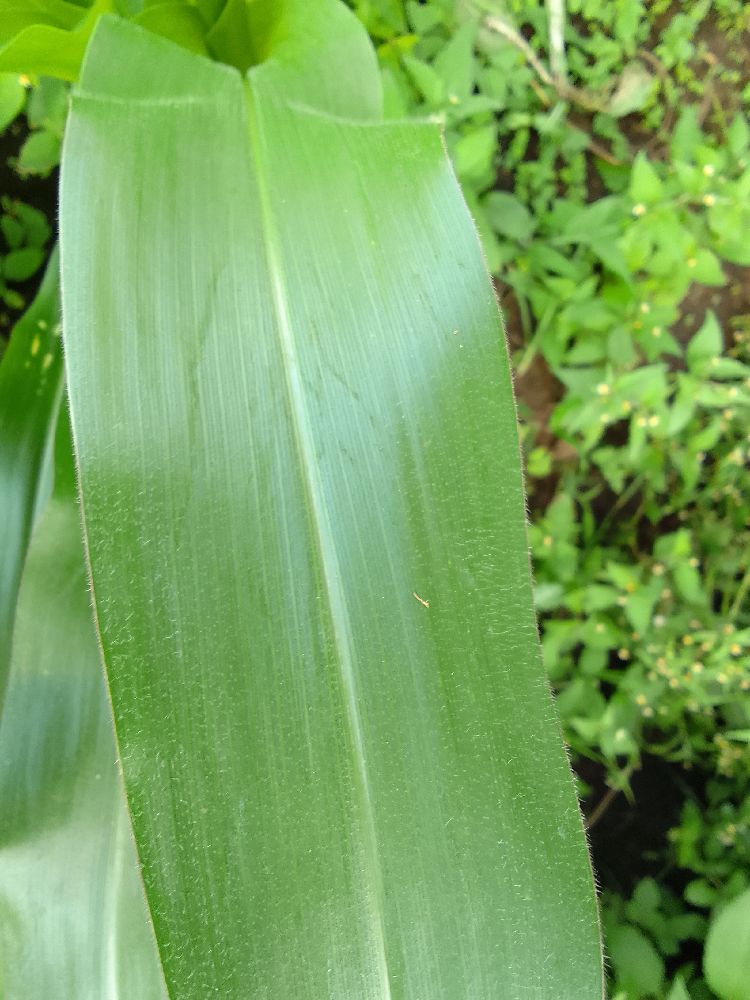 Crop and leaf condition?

maize, healthy
